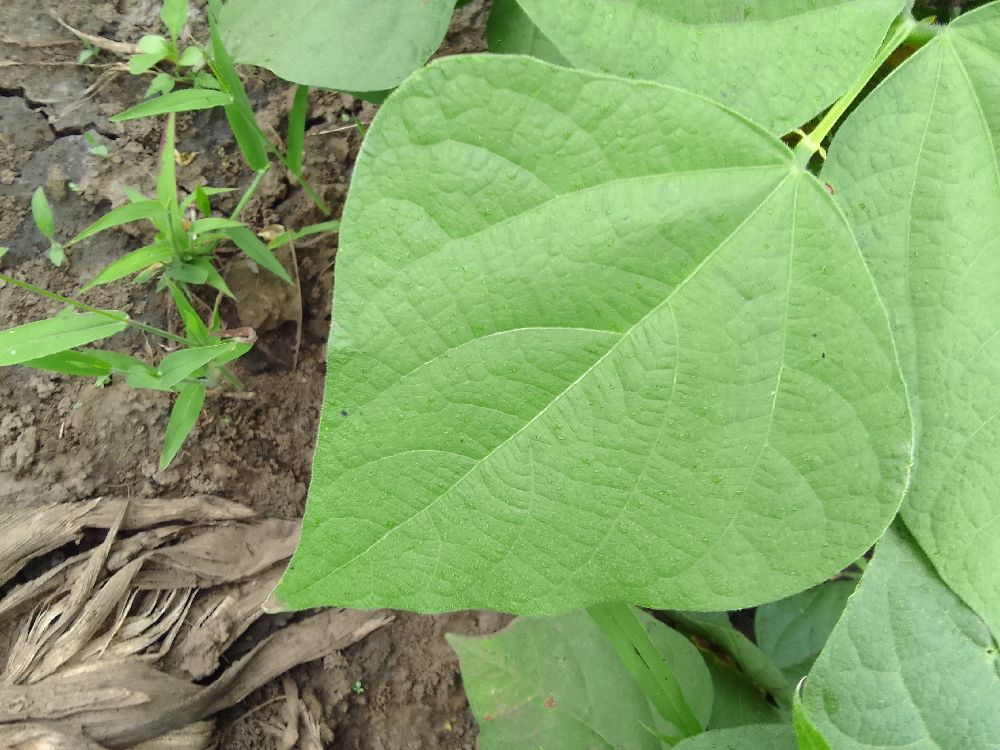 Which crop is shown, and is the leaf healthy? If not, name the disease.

common bean, healthy
